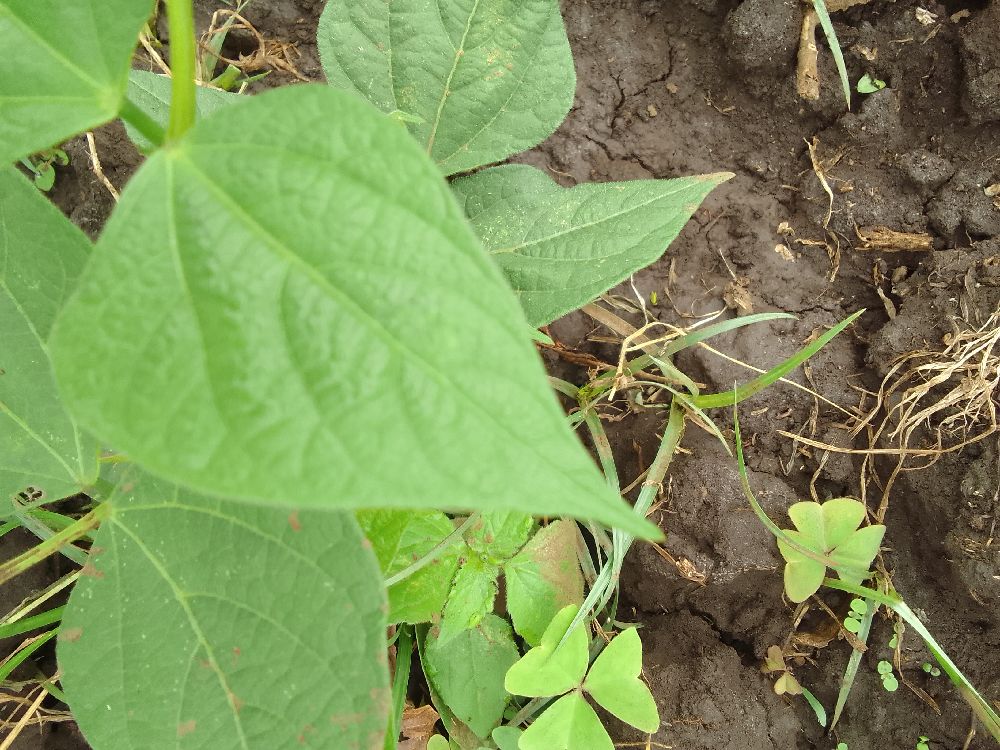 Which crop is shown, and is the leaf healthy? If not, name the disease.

common bean, healthy
